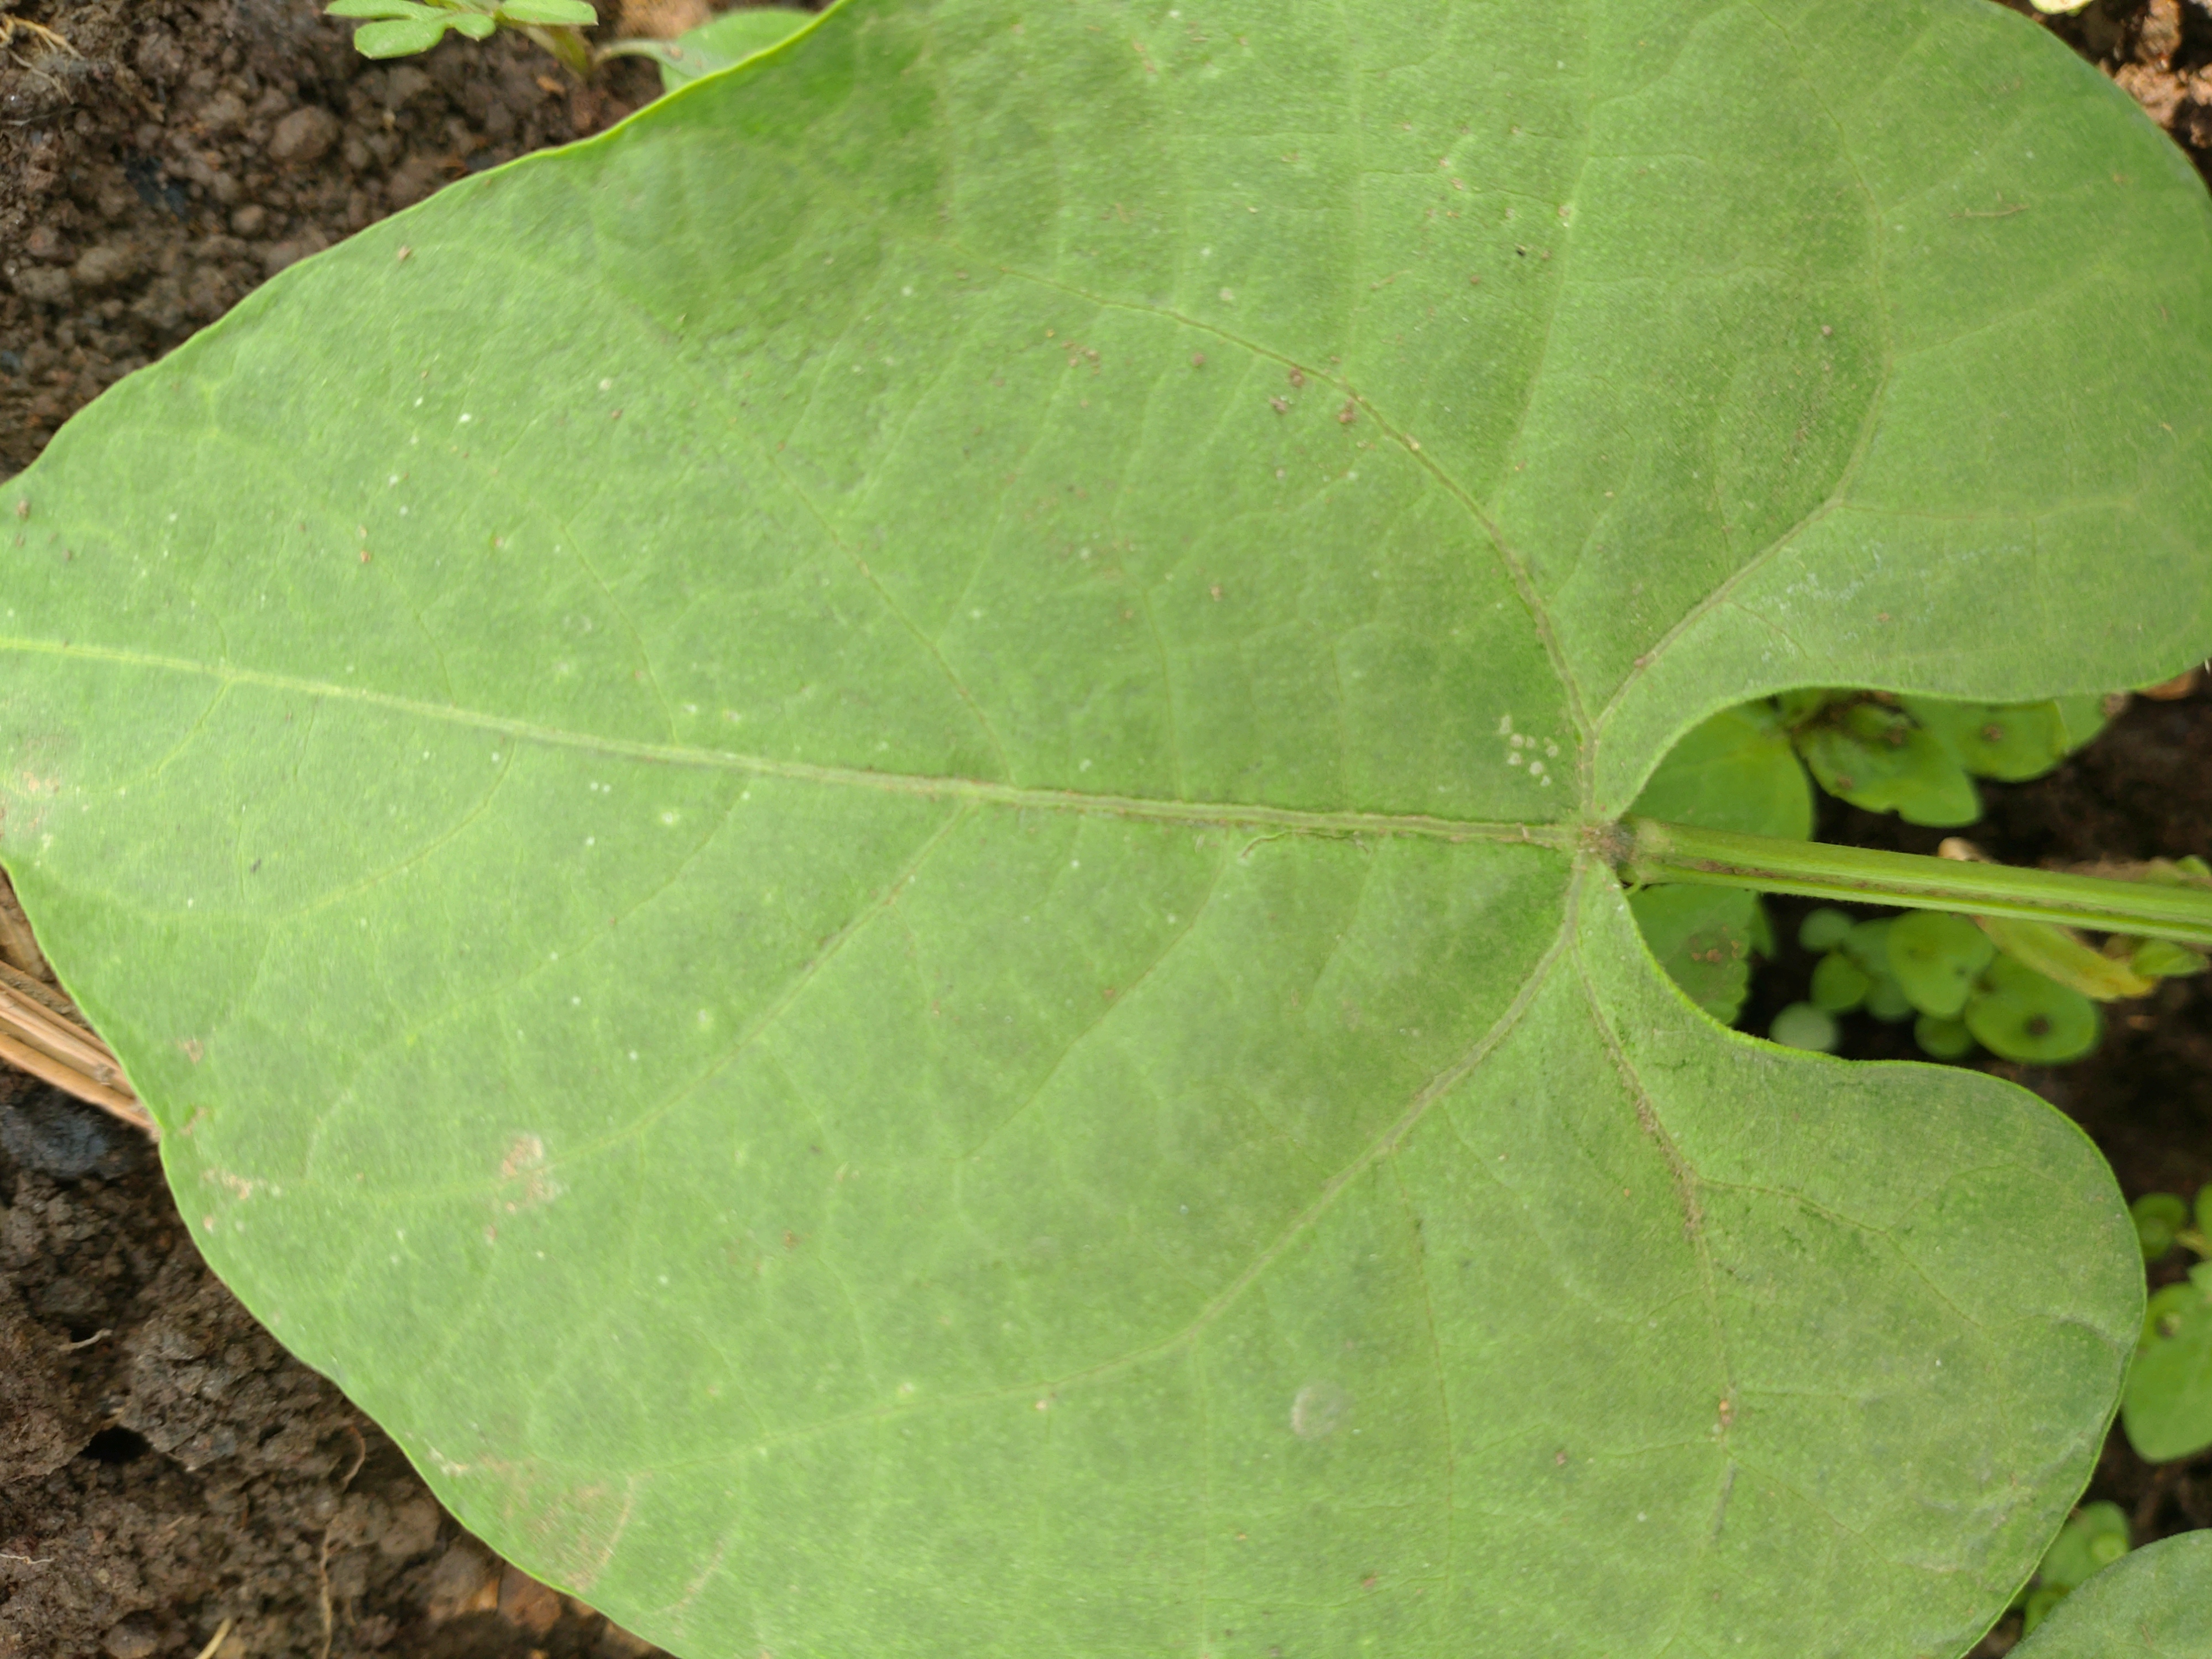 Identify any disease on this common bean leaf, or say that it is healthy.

healthy
